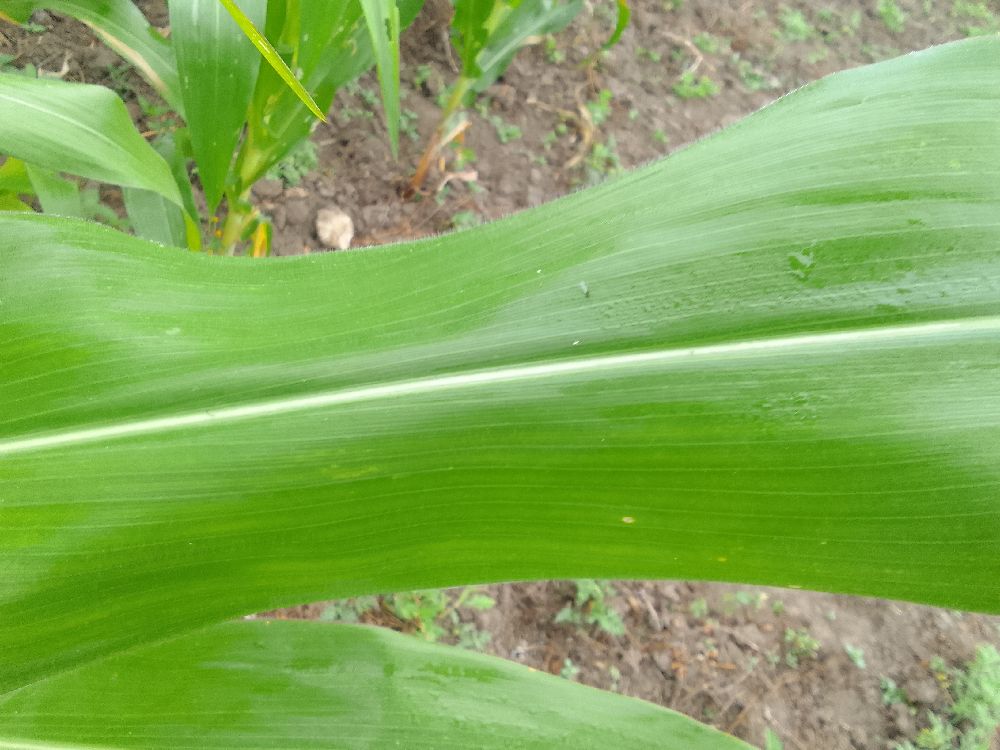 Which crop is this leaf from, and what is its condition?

maize, healthy
